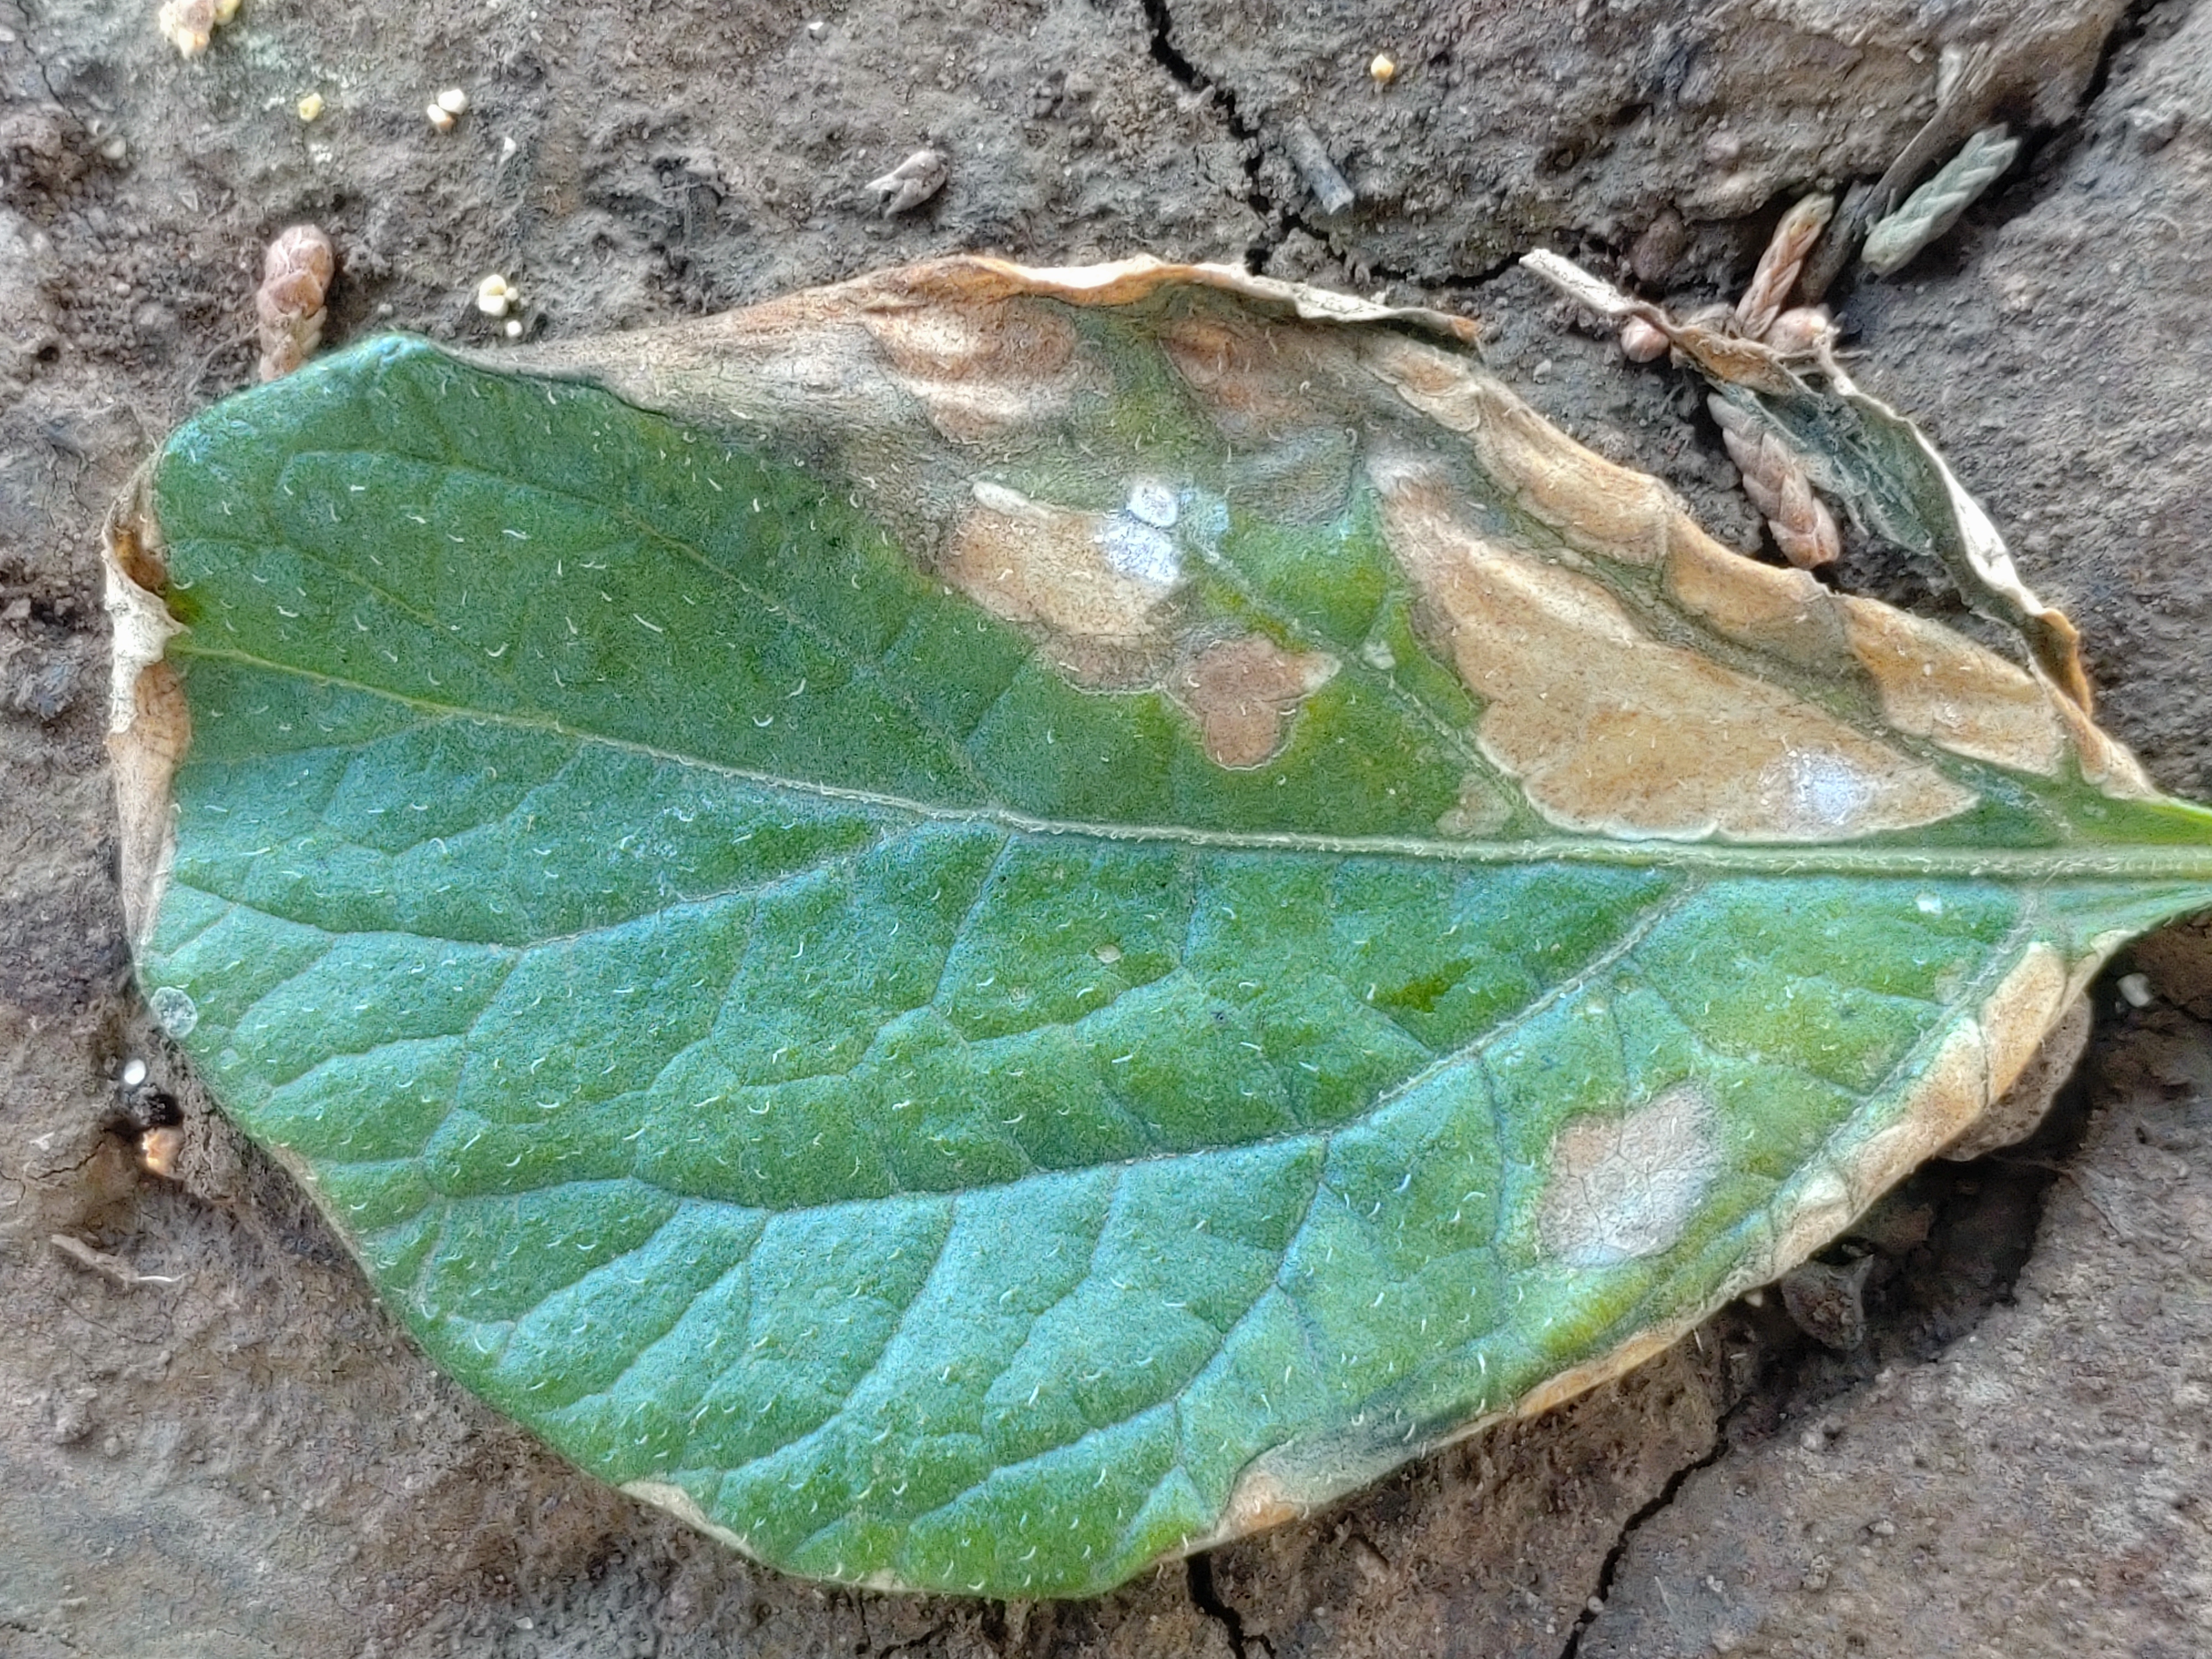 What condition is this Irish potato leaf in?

early blight
